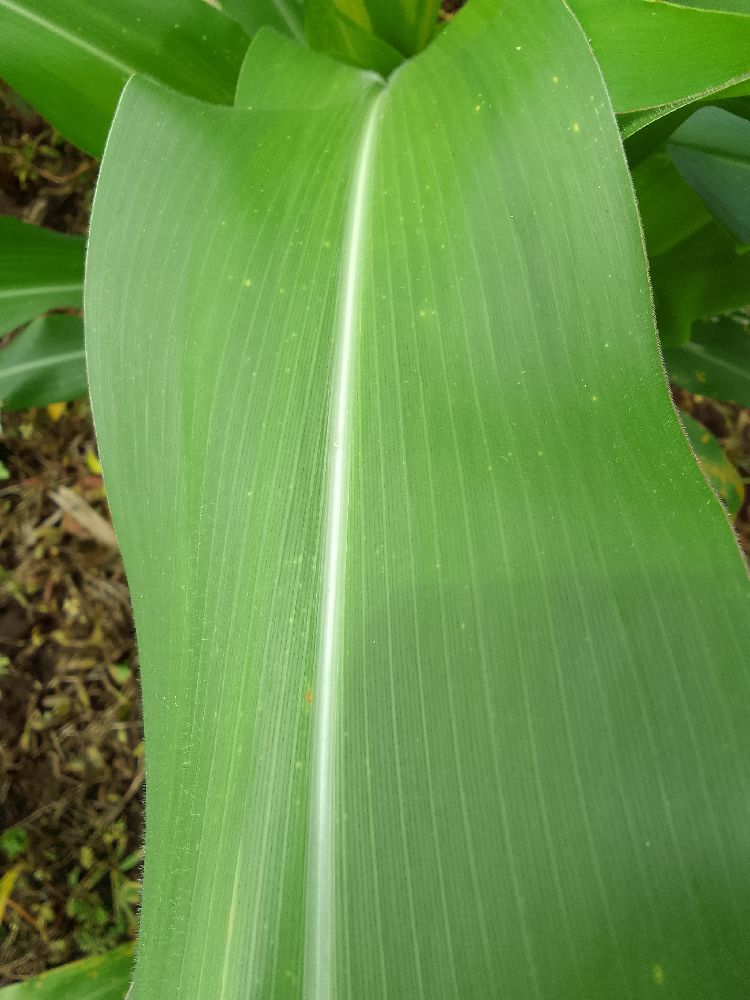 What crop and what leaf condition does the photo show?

maize, healthy
